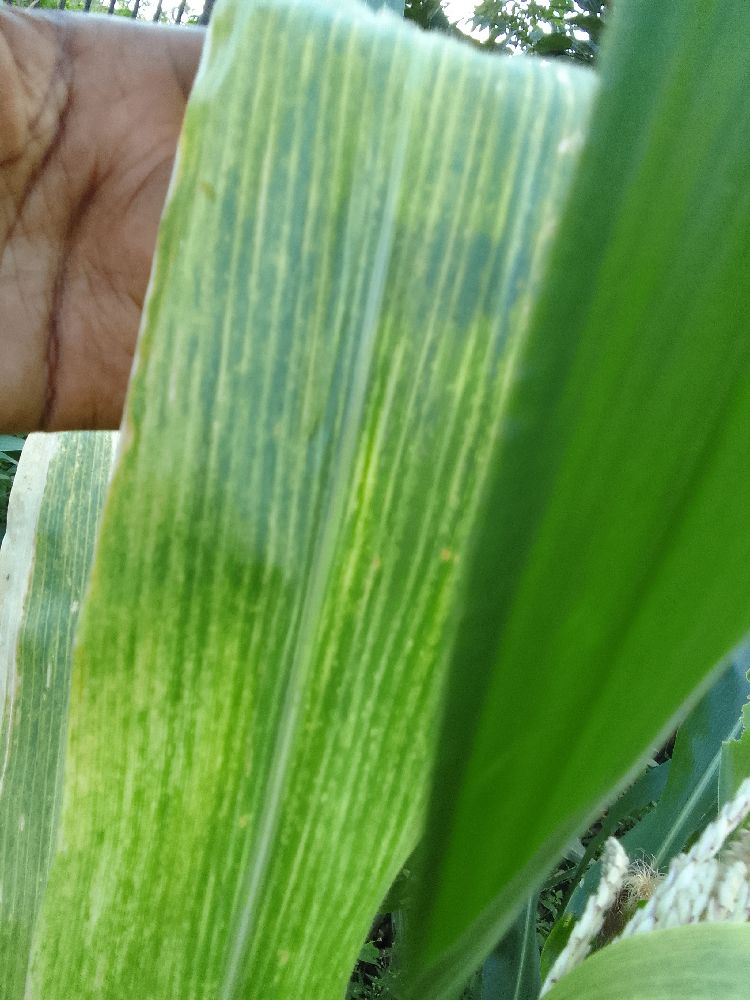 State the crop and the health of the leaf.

maize, maize lethal necrosis
